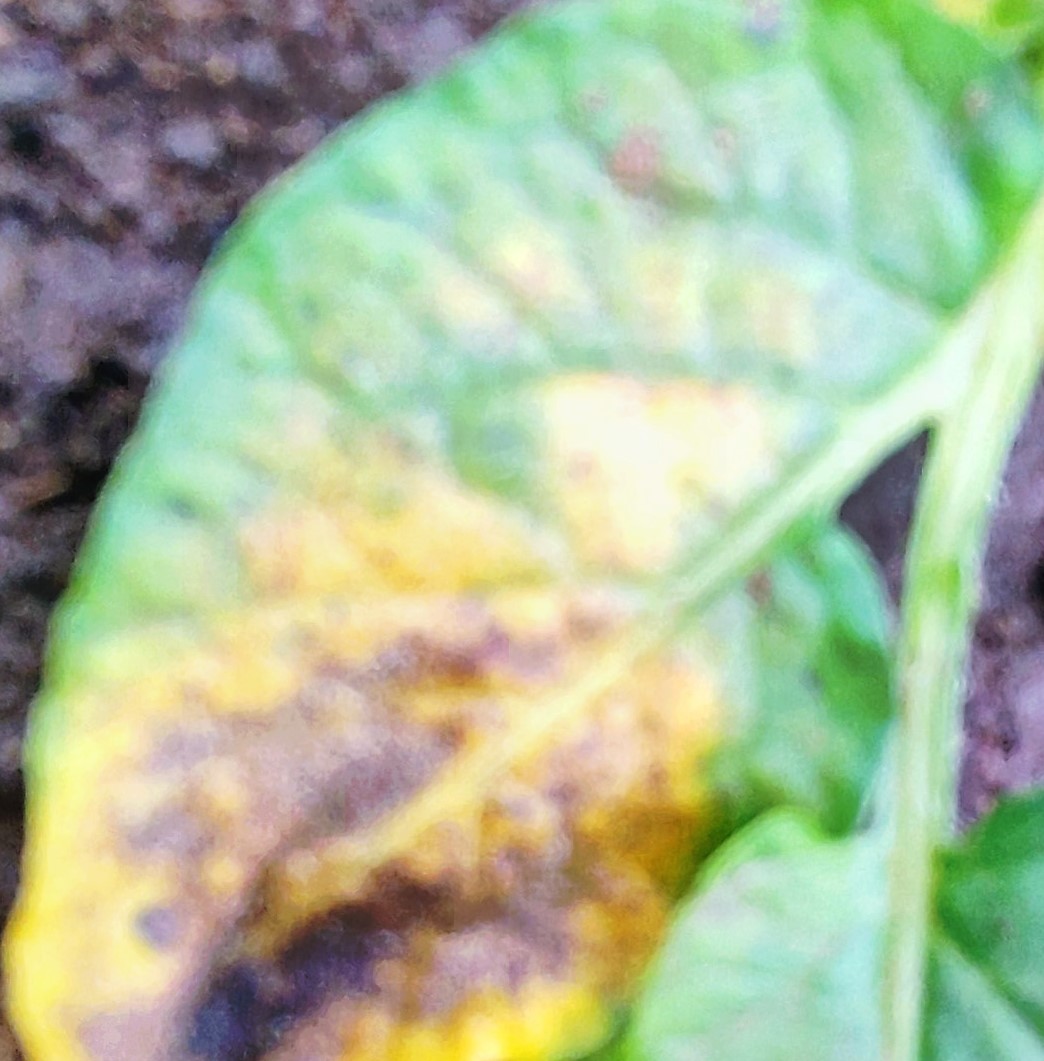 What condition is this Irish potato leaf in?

late blight
